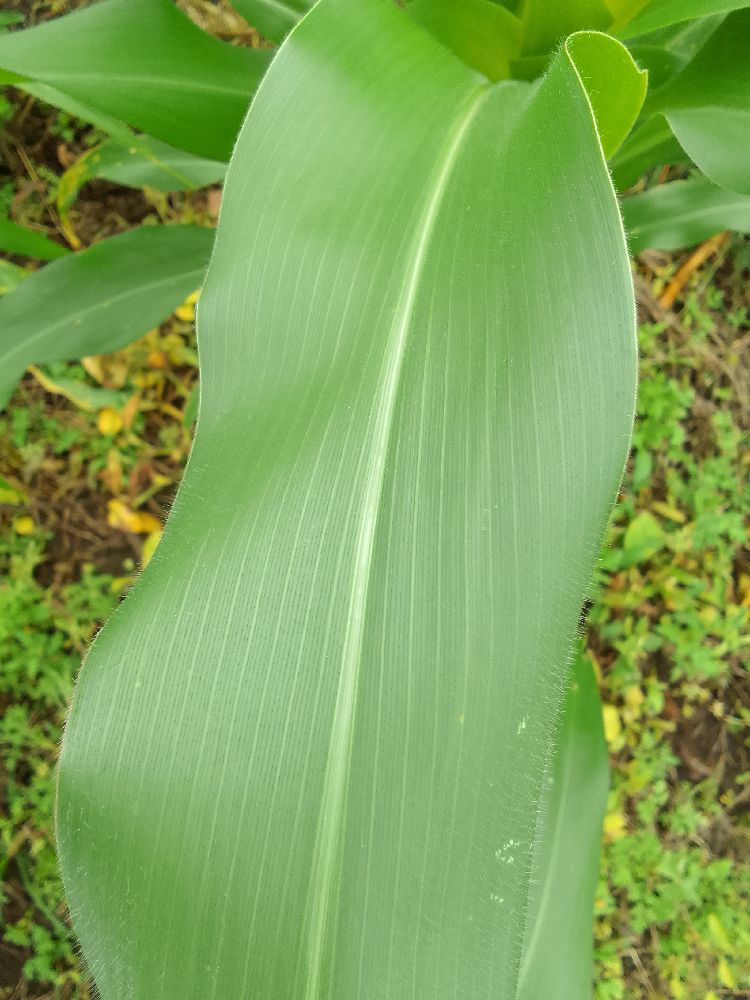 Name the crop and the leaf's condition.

maize, healthy
